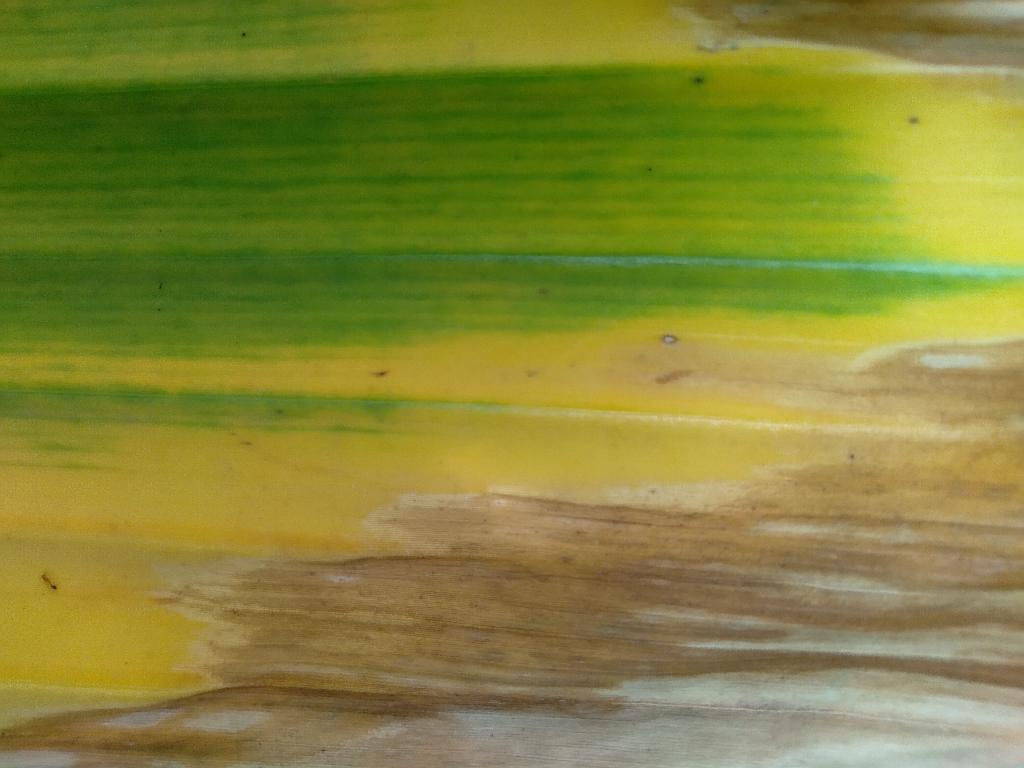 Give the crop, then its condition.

banana, fusarium wilt race 1
